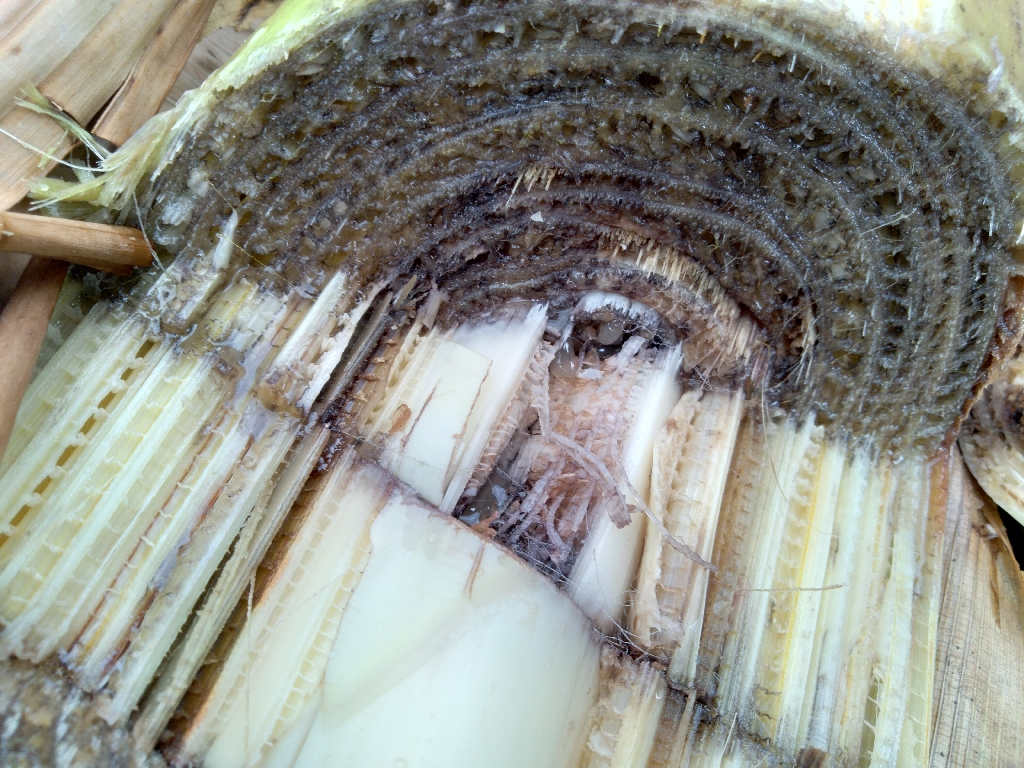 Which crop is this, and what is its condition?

banana, fusarium wilt race 1
